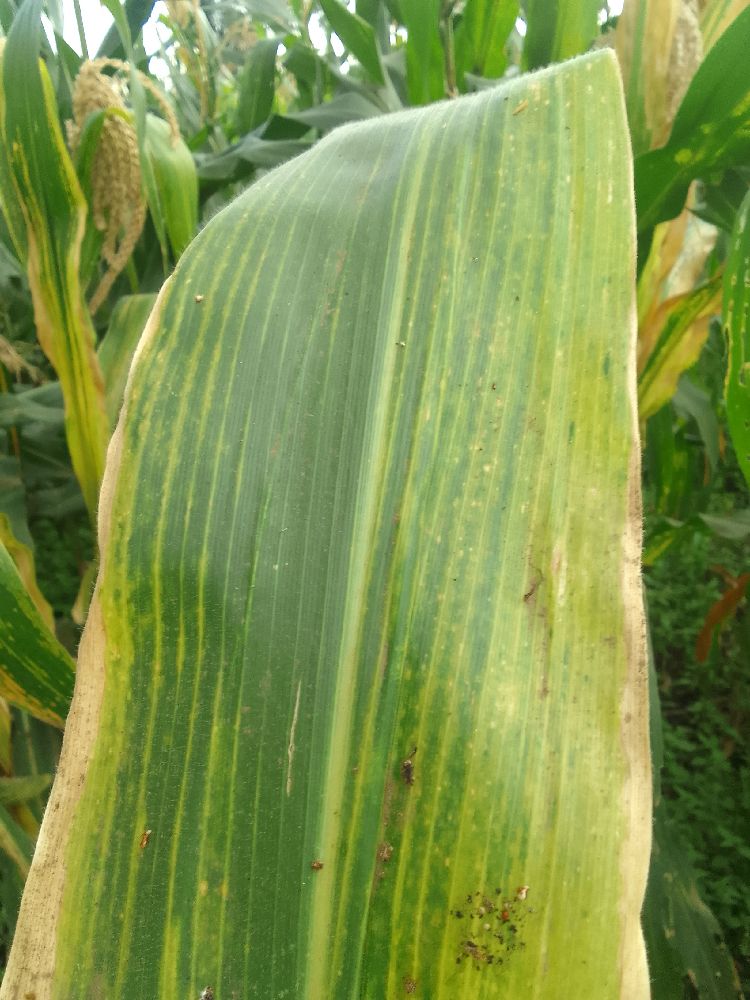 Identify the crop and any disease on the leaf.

maize, maize lethal necrosis
